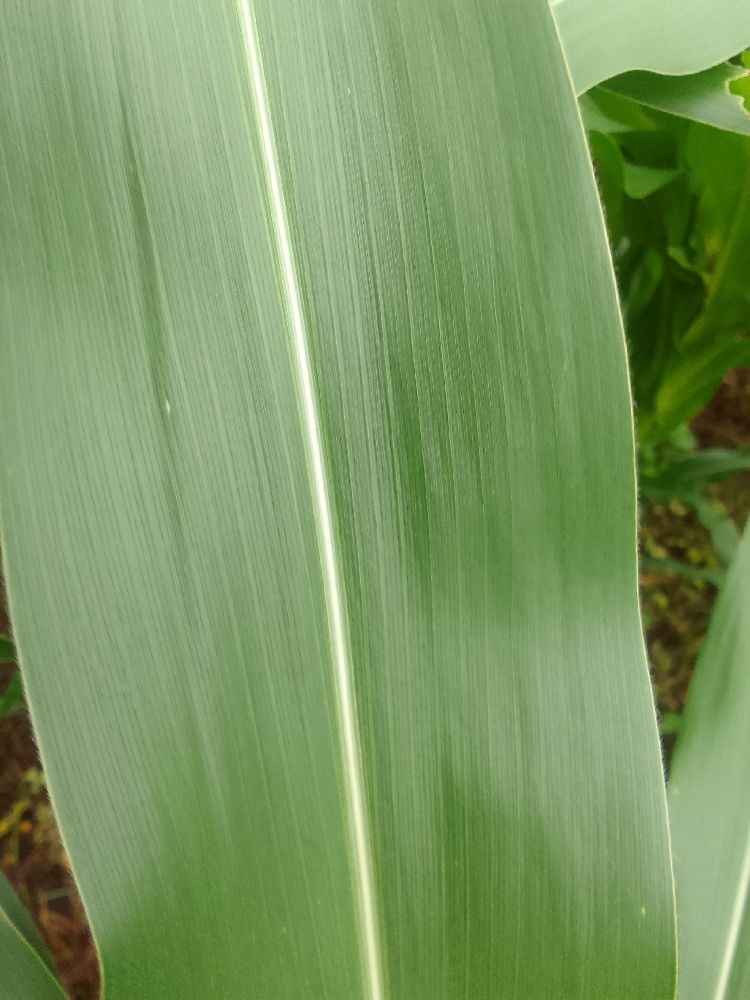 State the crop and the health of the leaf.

maize, healthy
